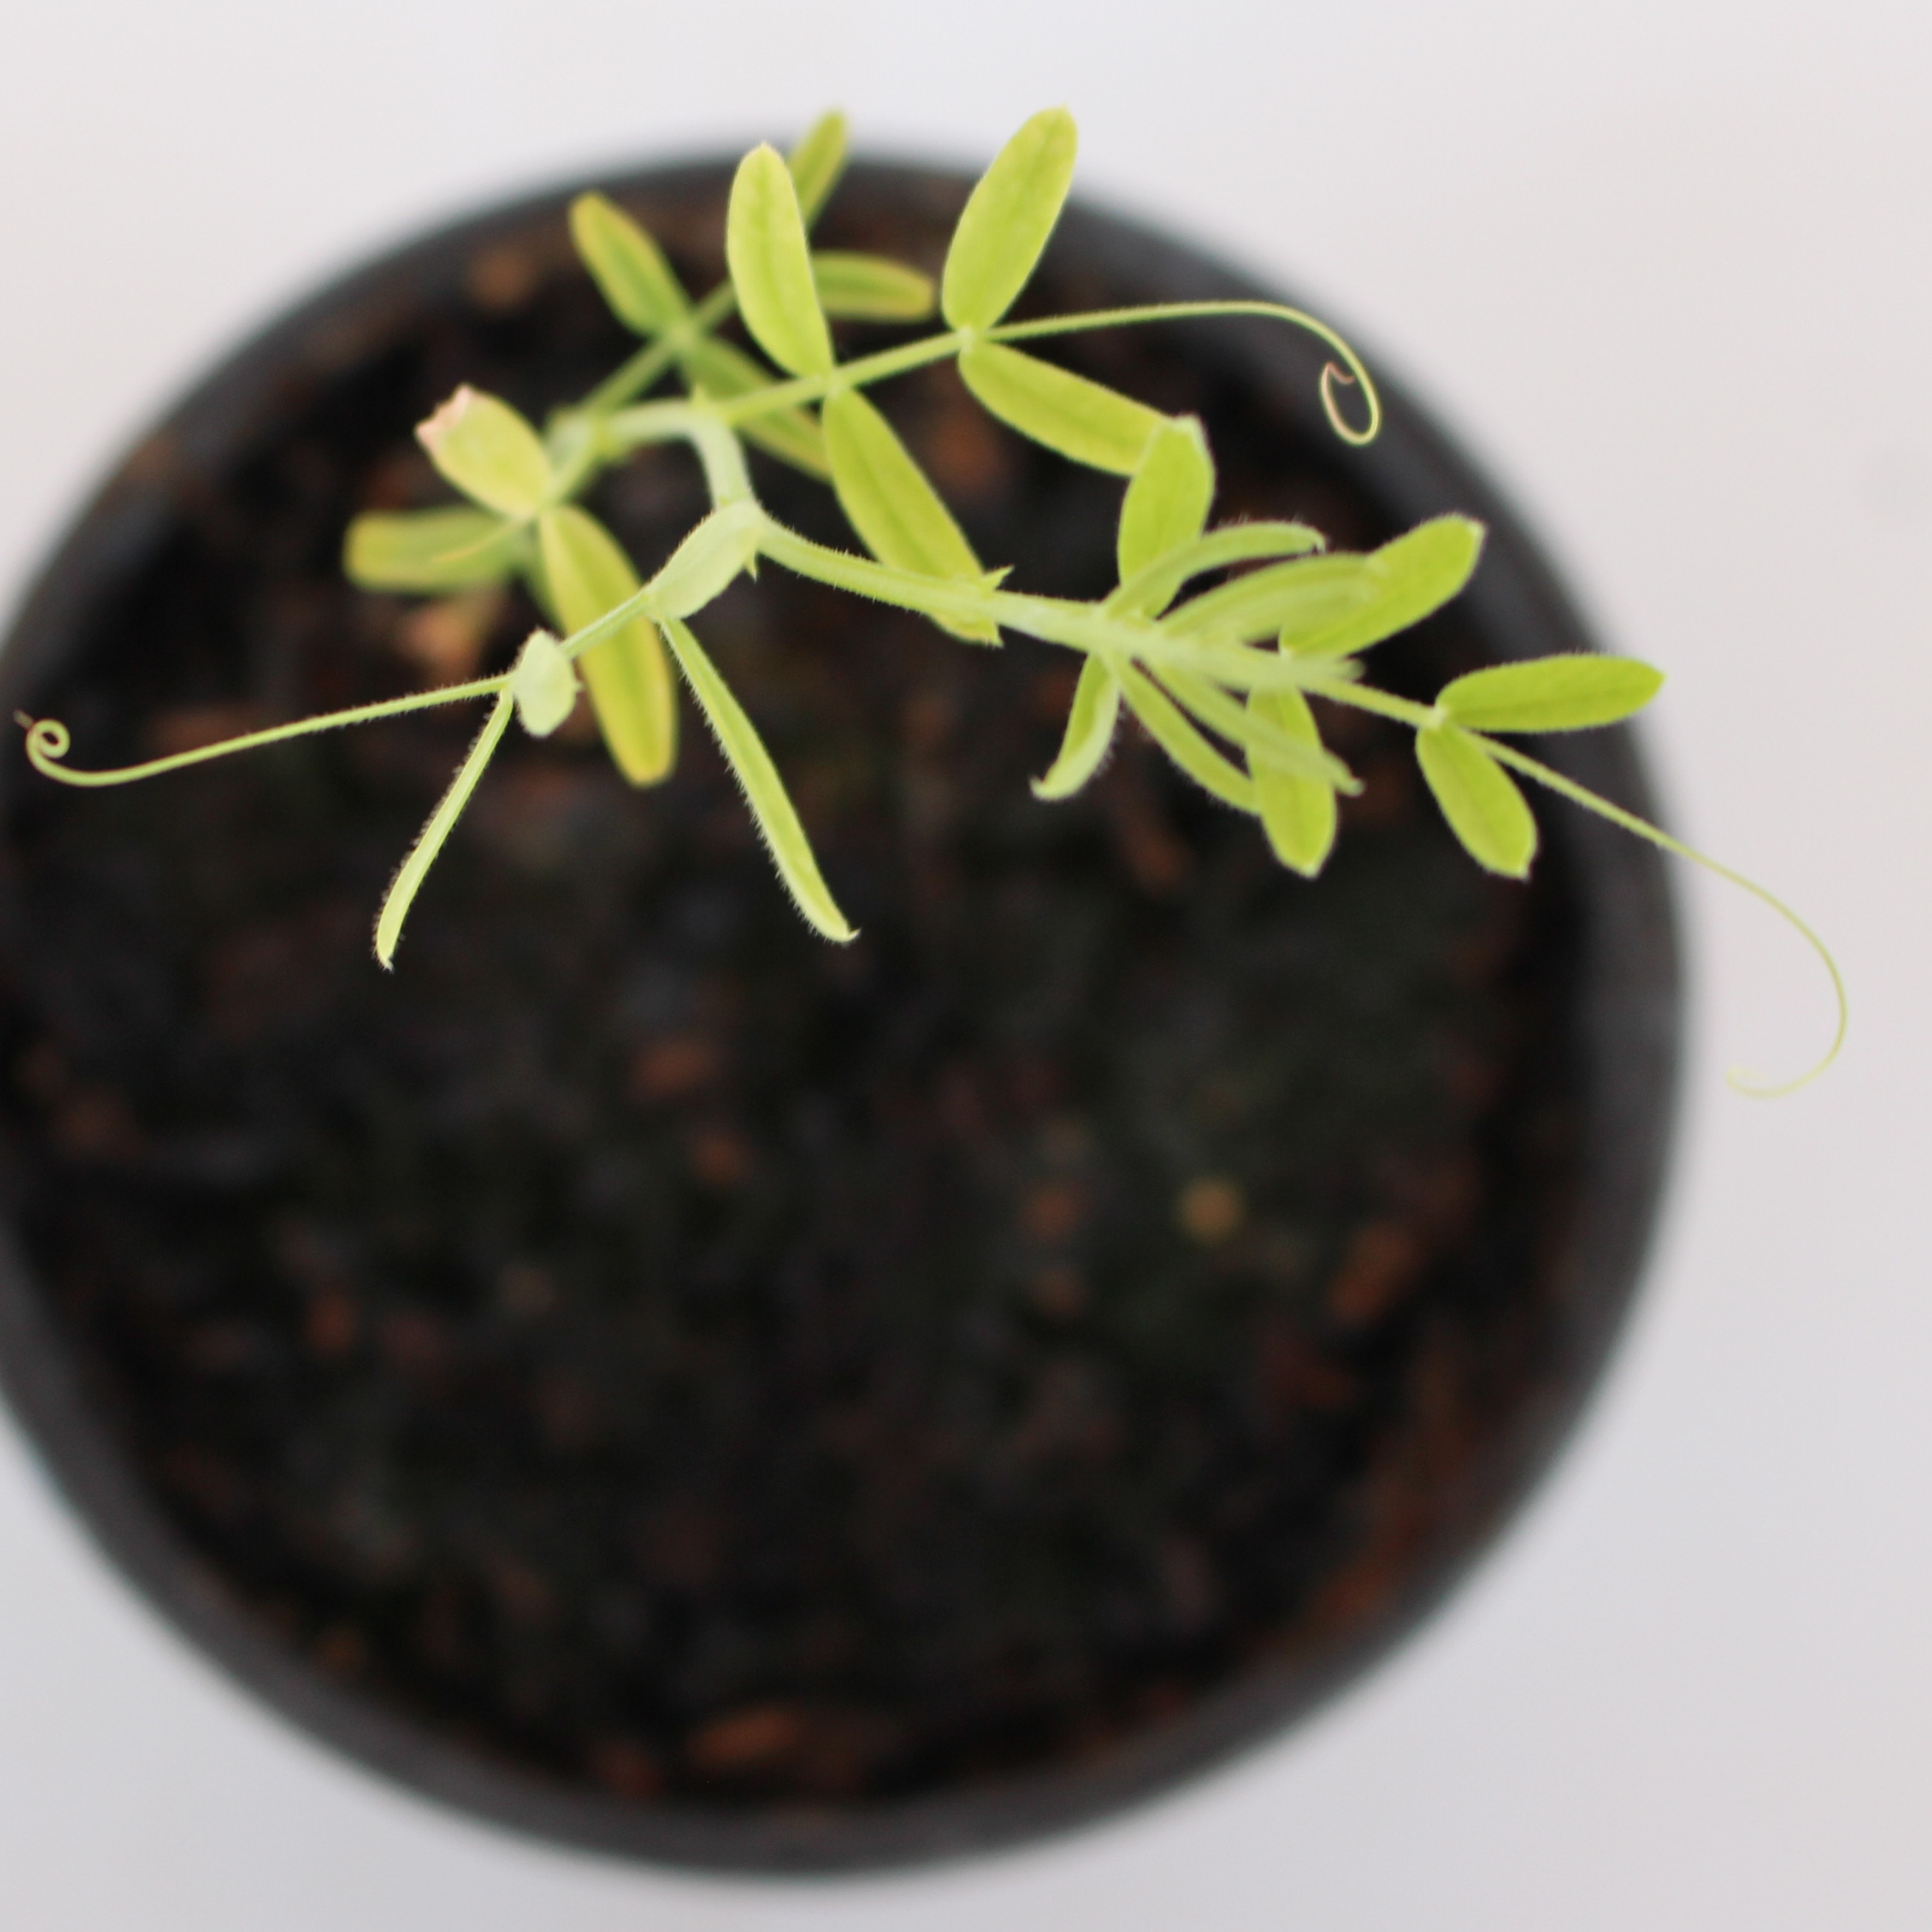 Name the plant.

Vicia sativa
